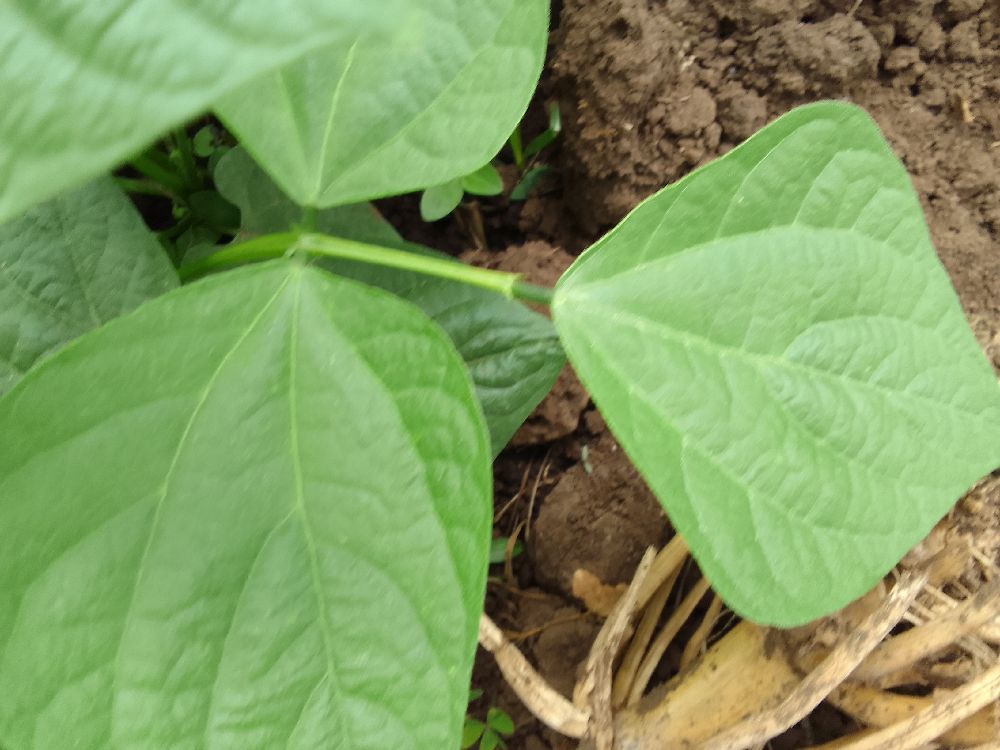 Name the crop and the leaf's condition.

common bean, healthy
